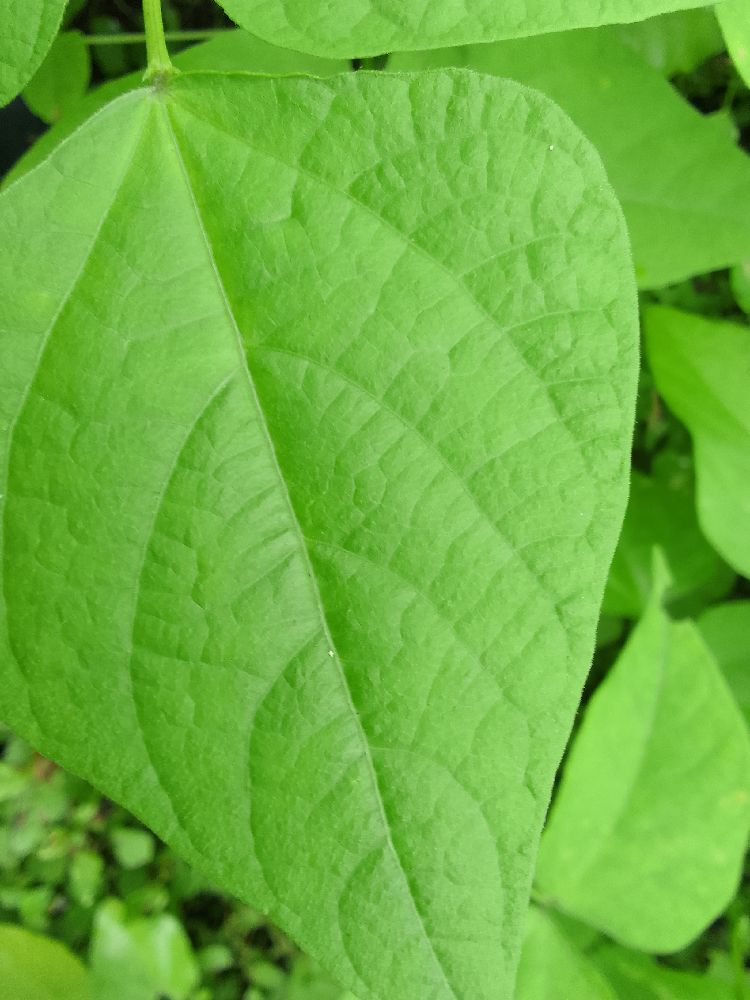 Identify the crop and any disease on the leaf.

common bean, healthy
